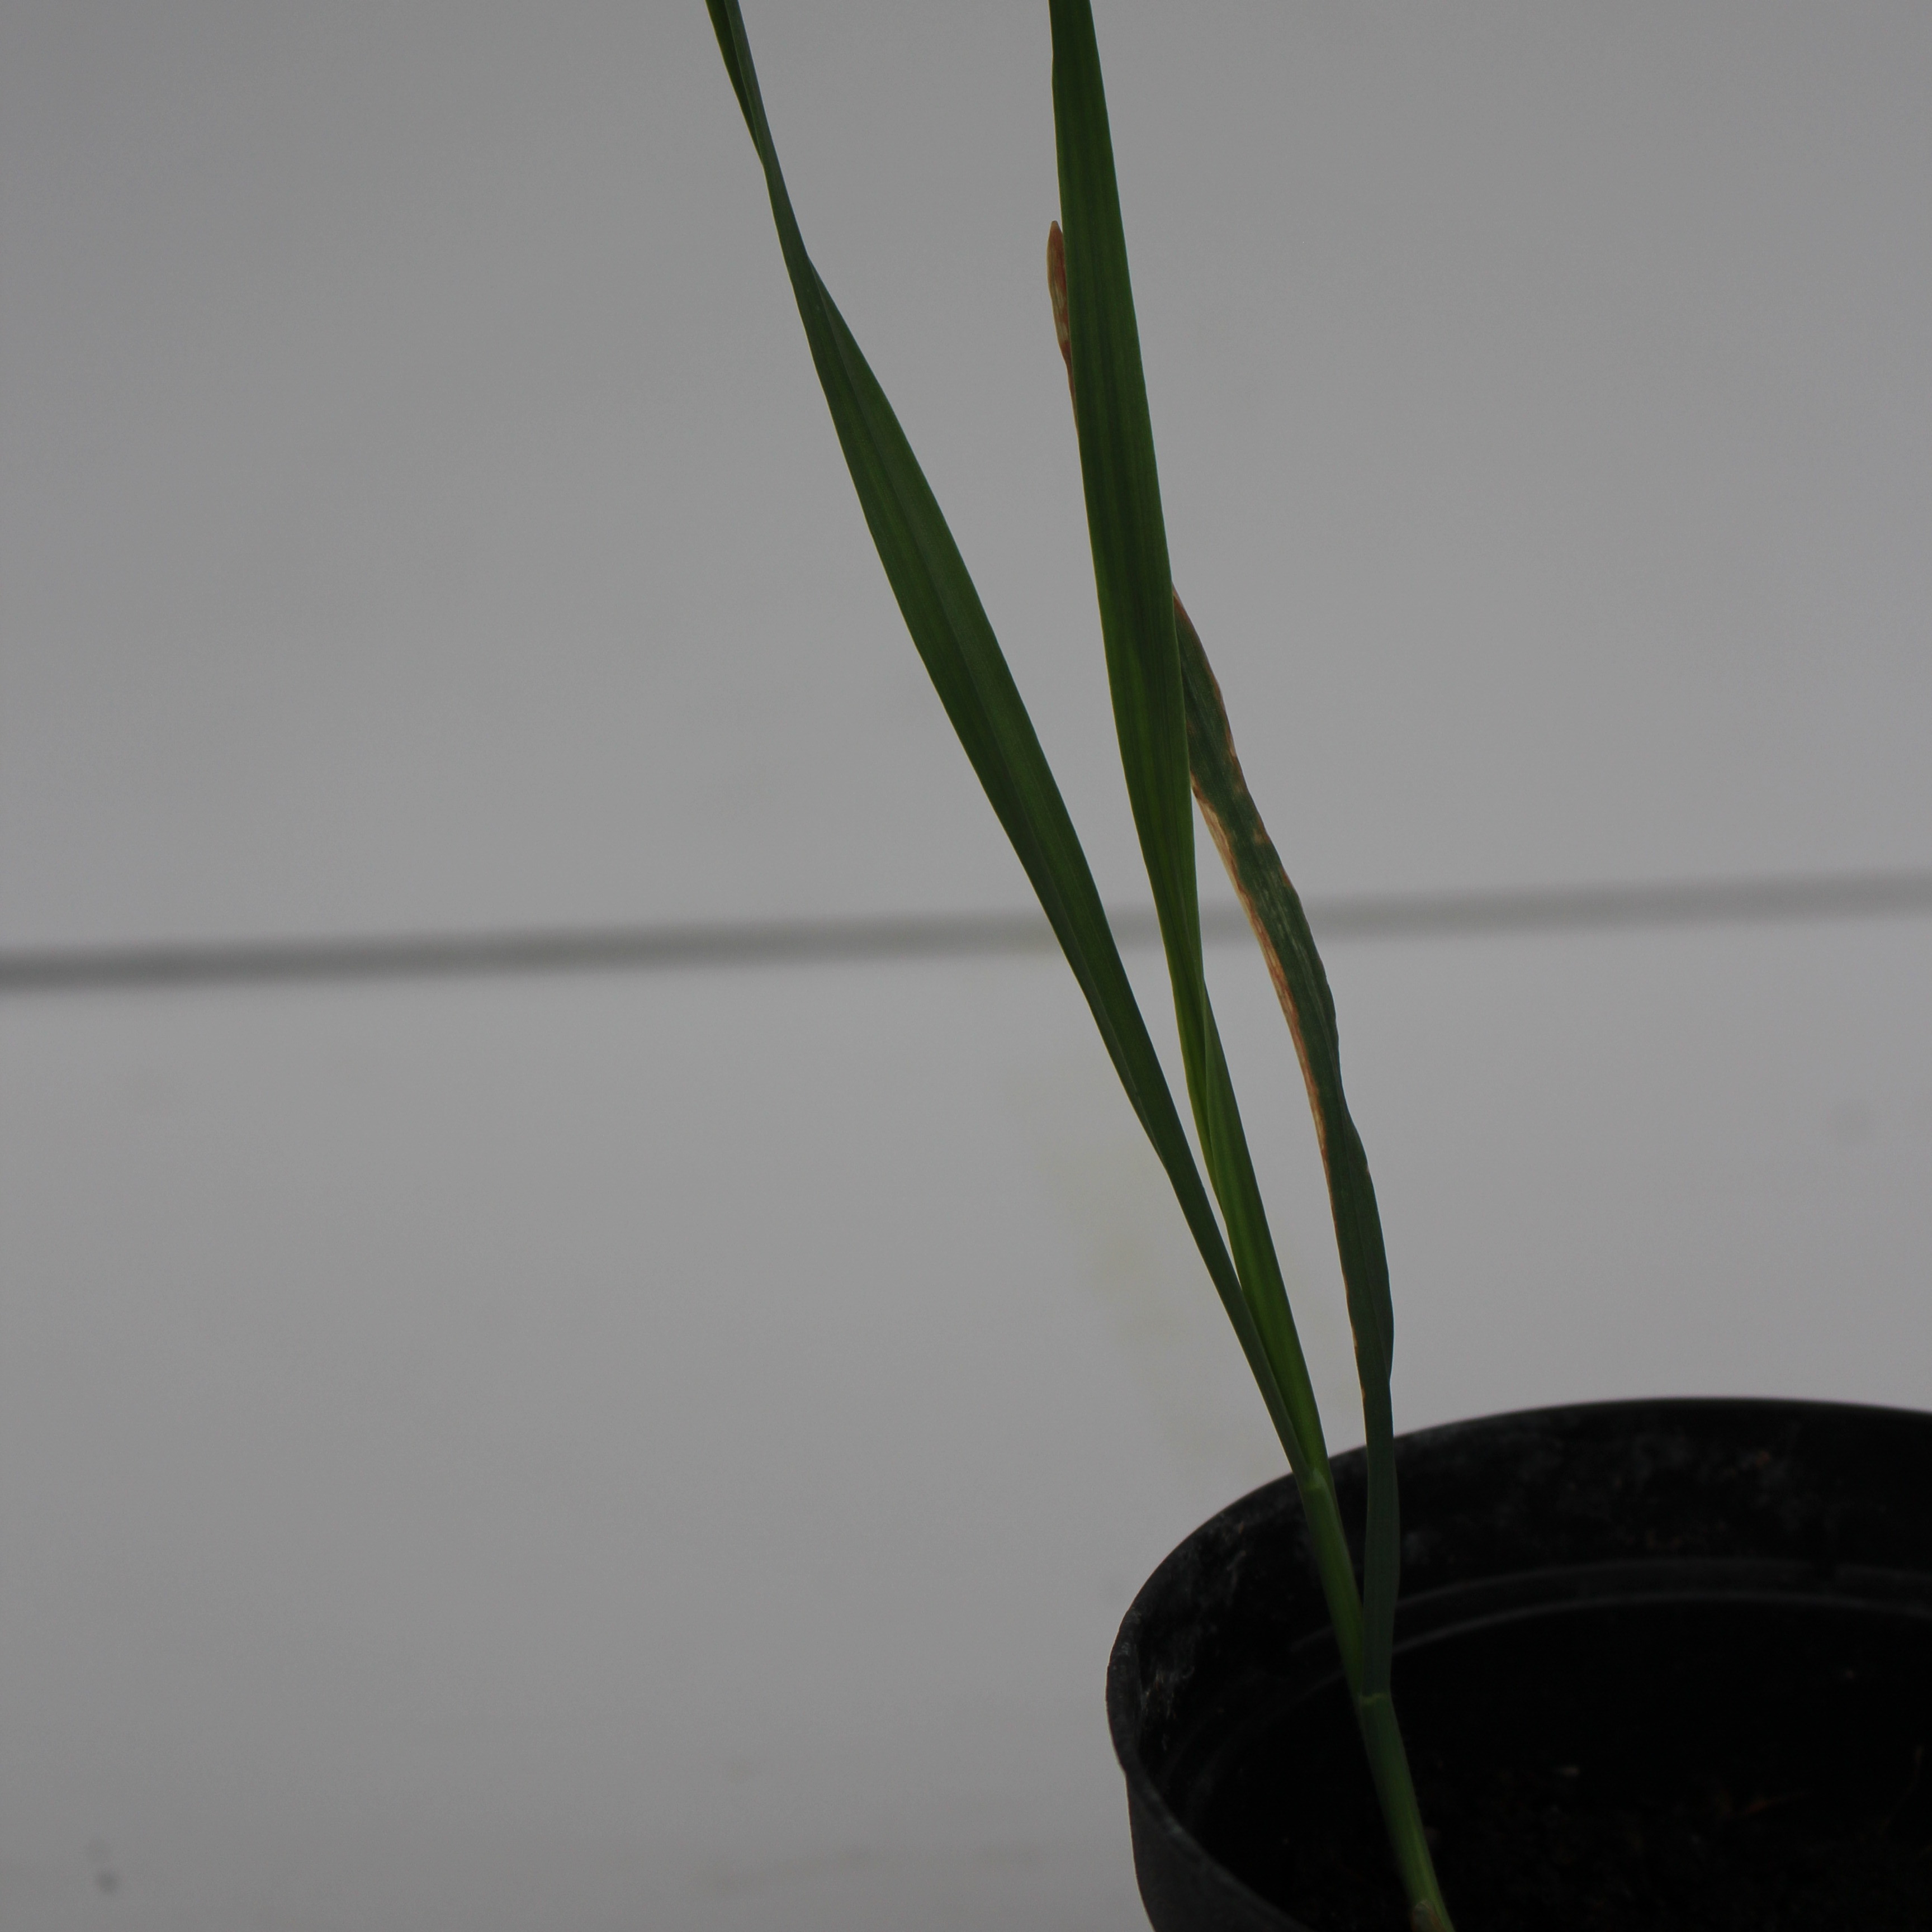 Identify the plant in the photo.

Avena sterilis
